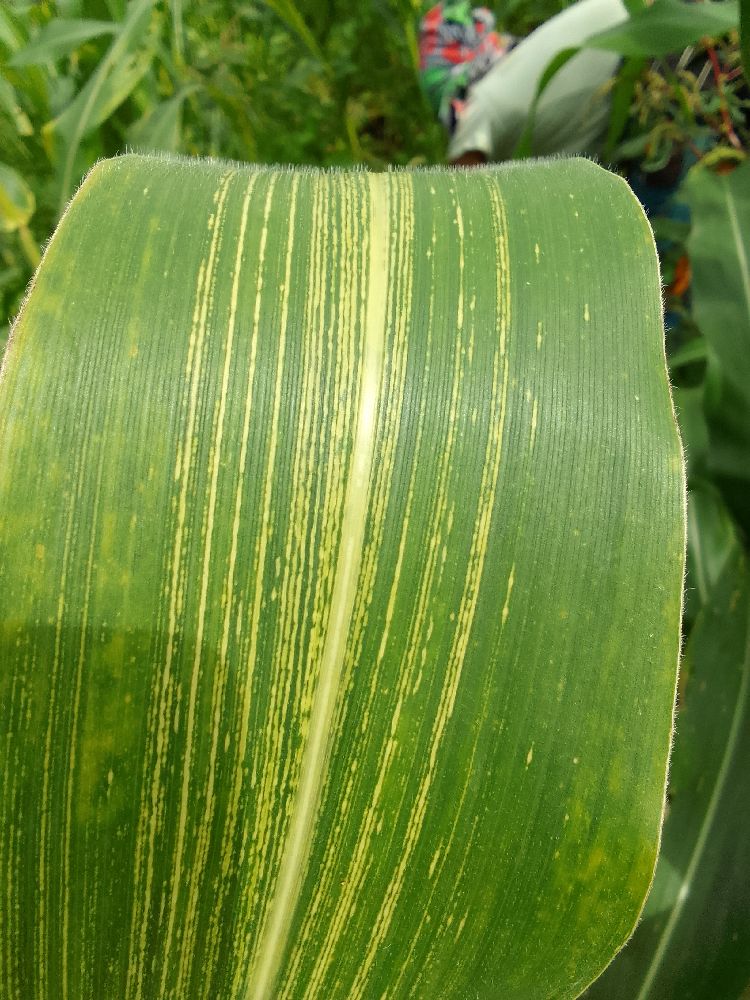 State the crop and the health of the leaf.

maize, maize streak virus
